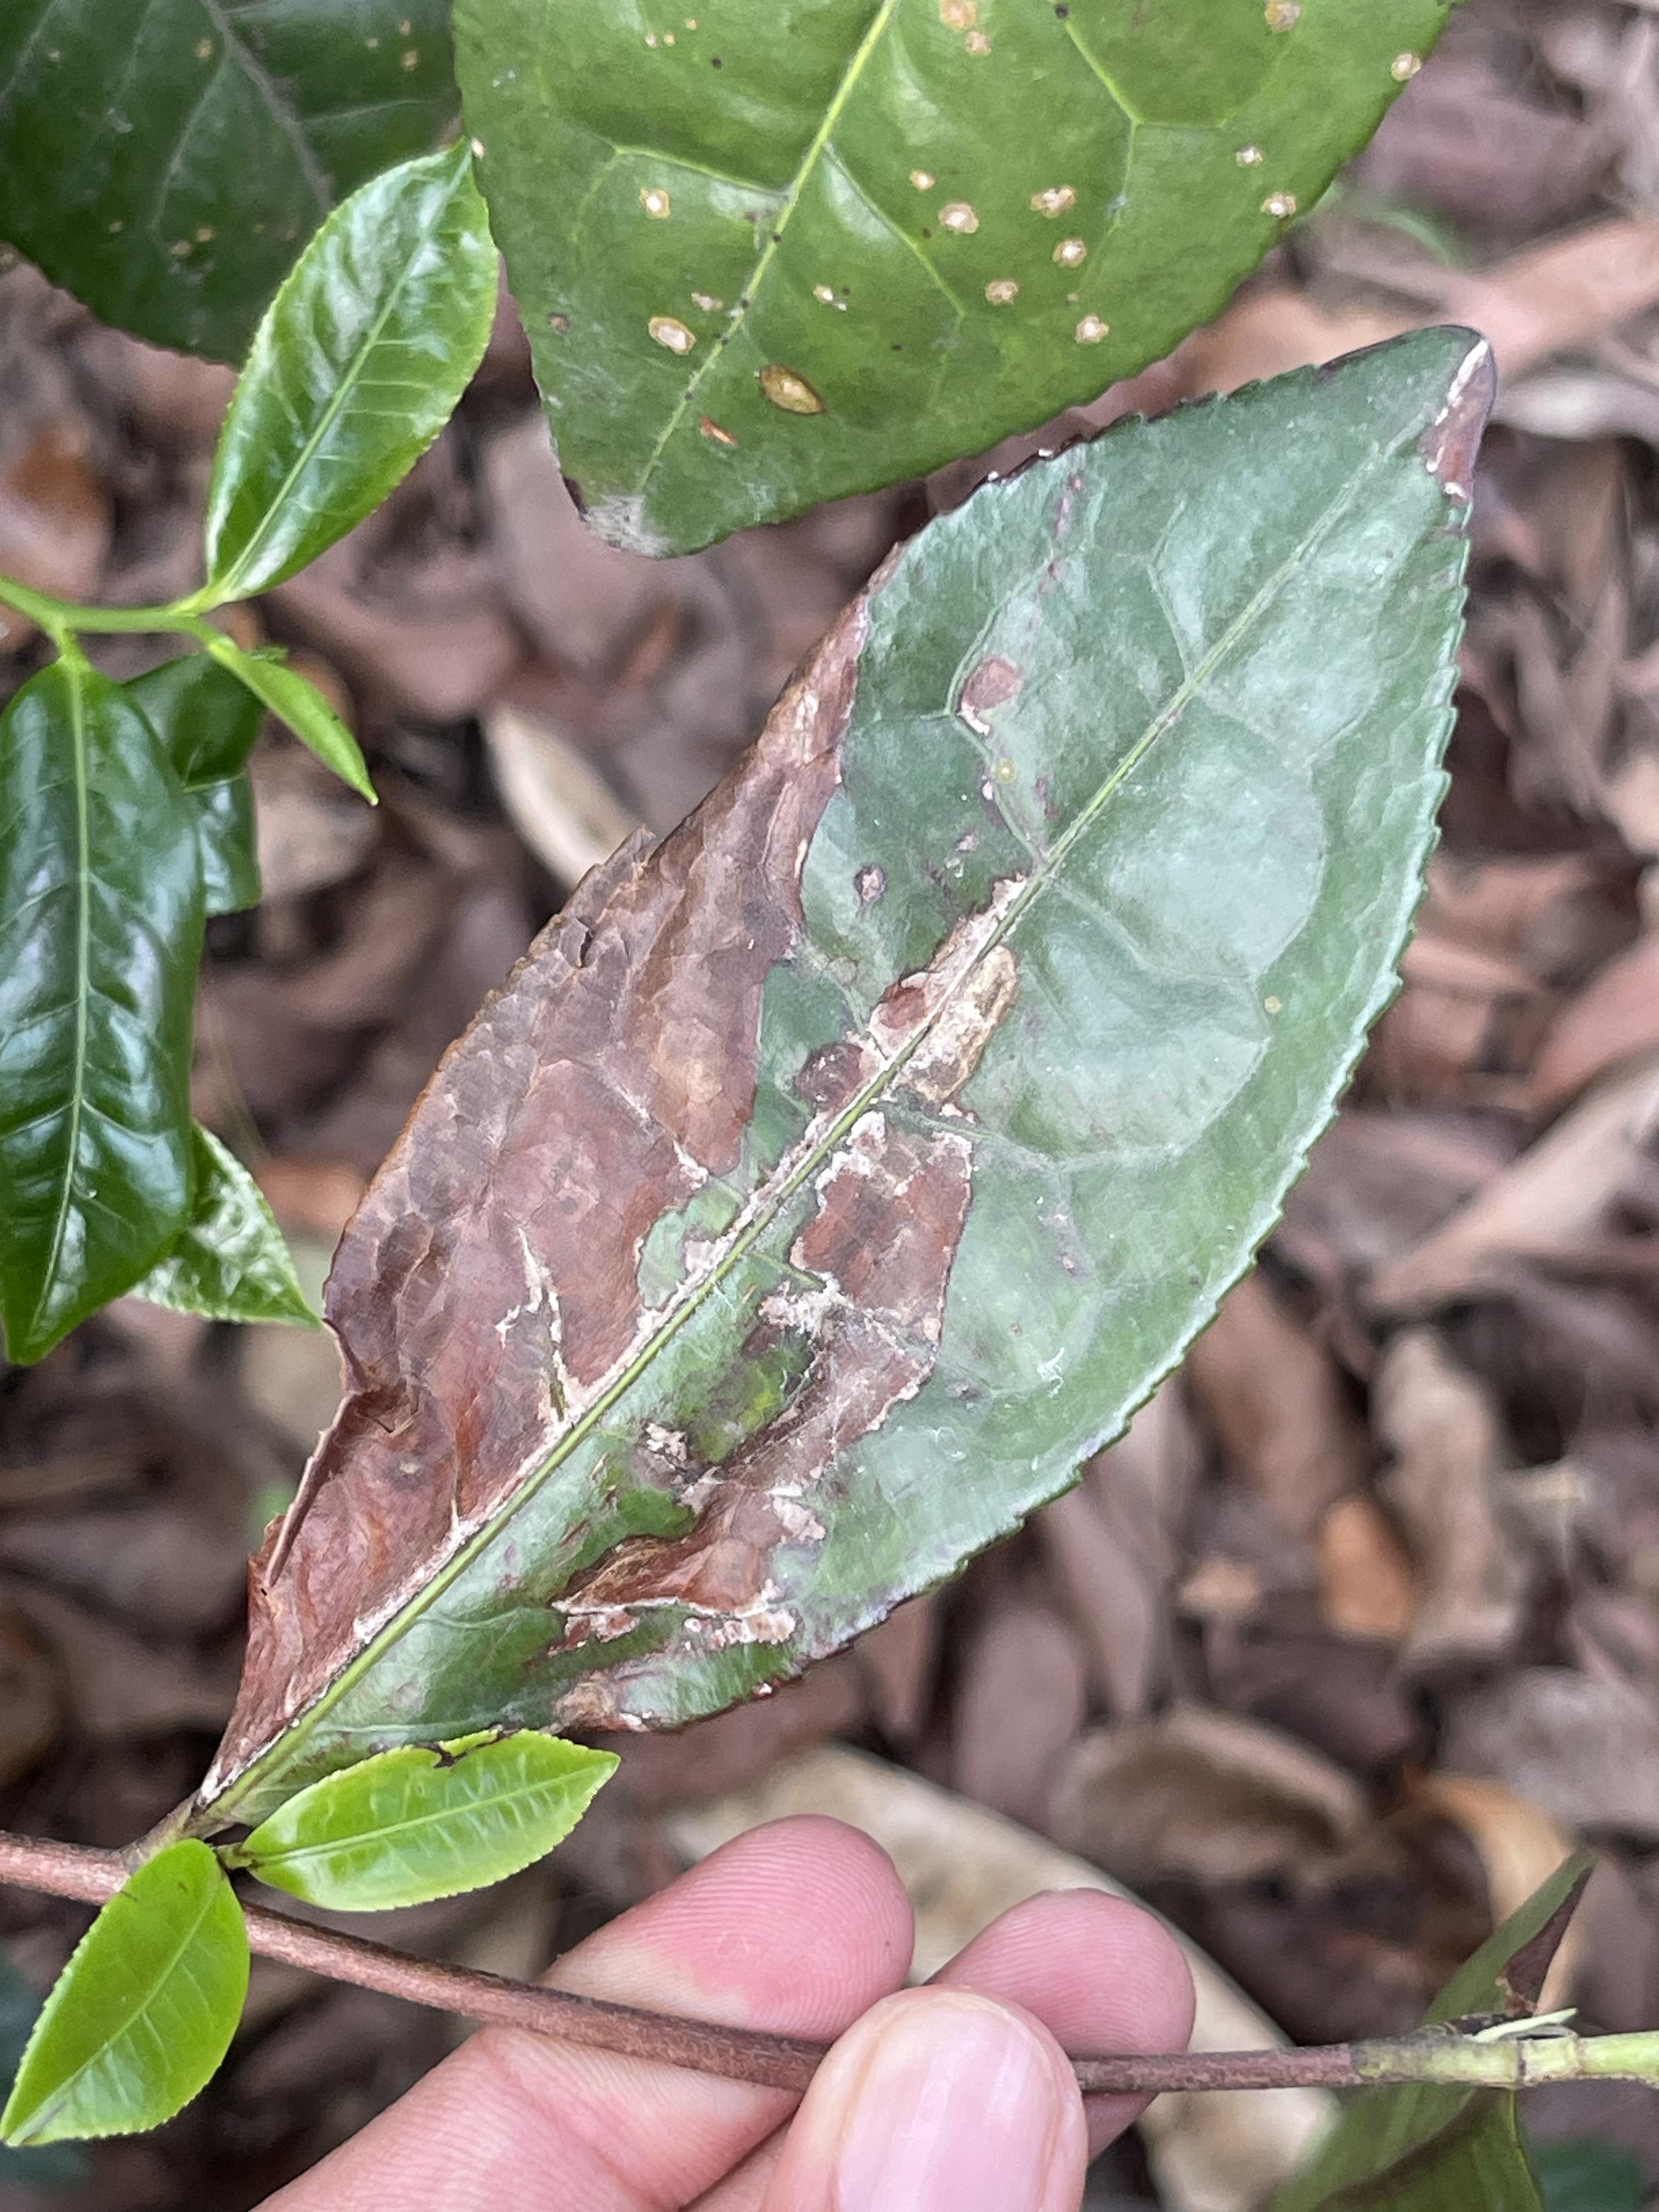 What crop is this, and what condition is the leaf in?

tea, blight
